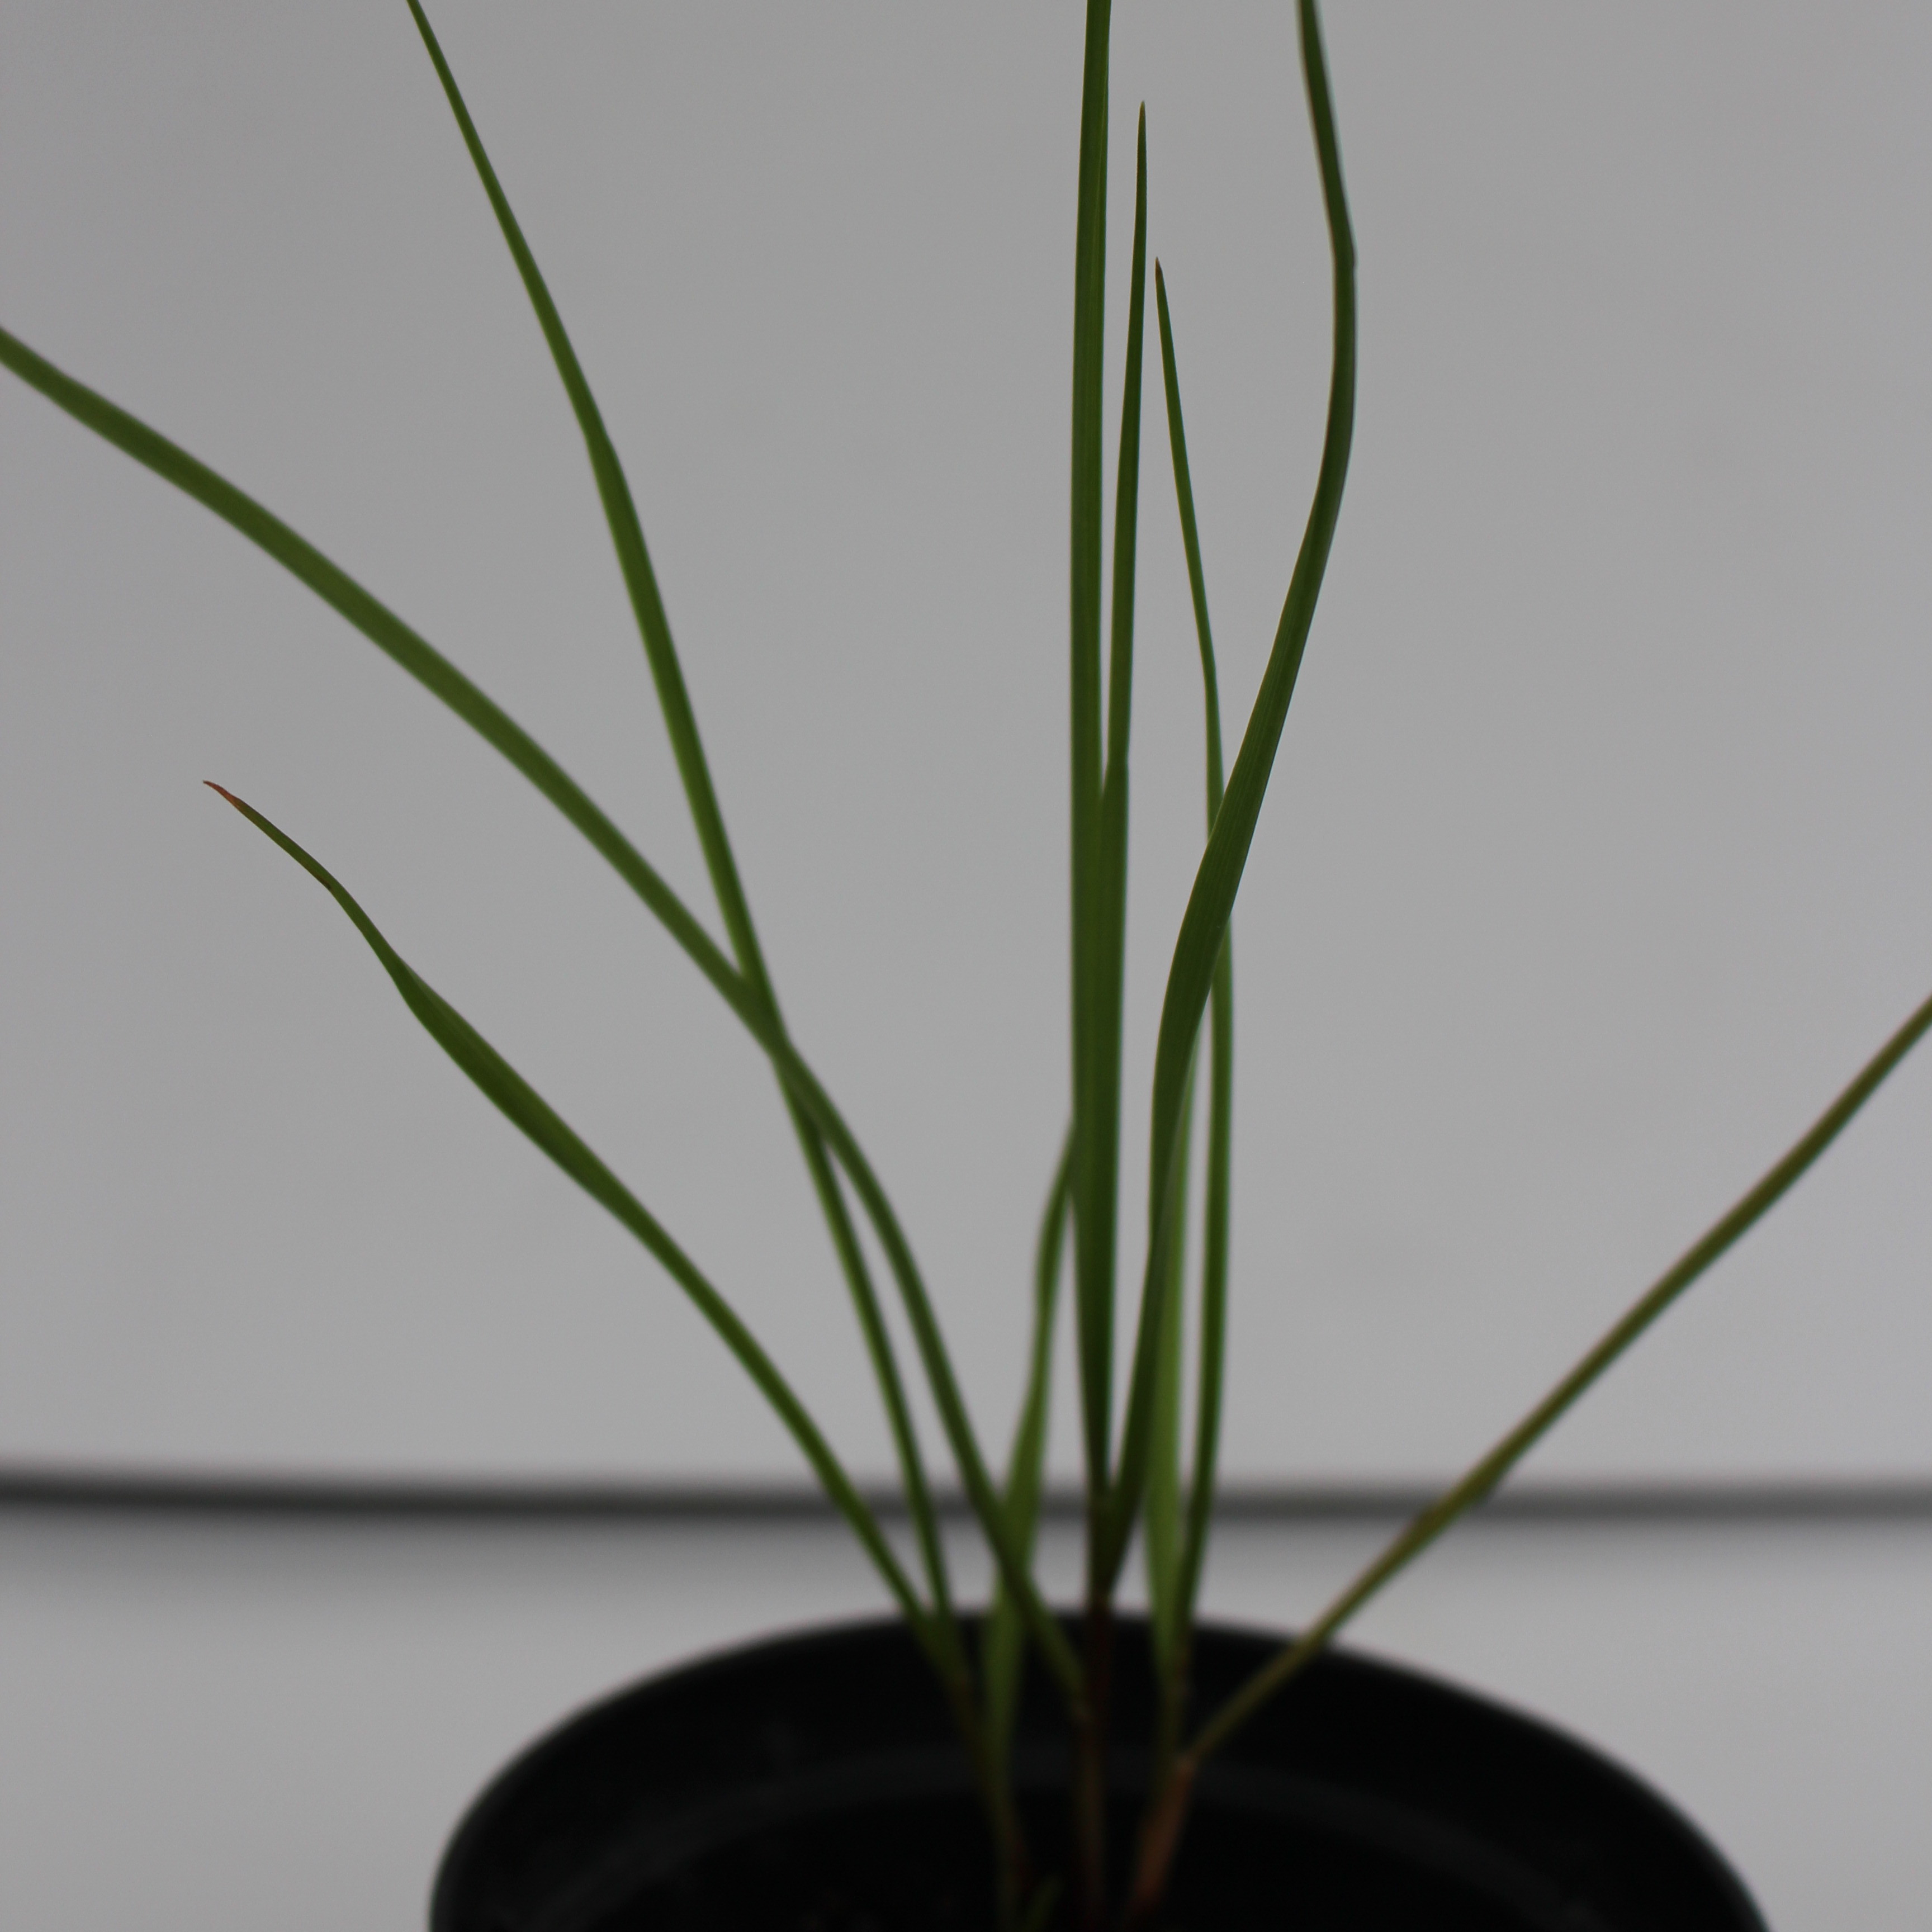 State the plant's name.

Lolium multiflorum
